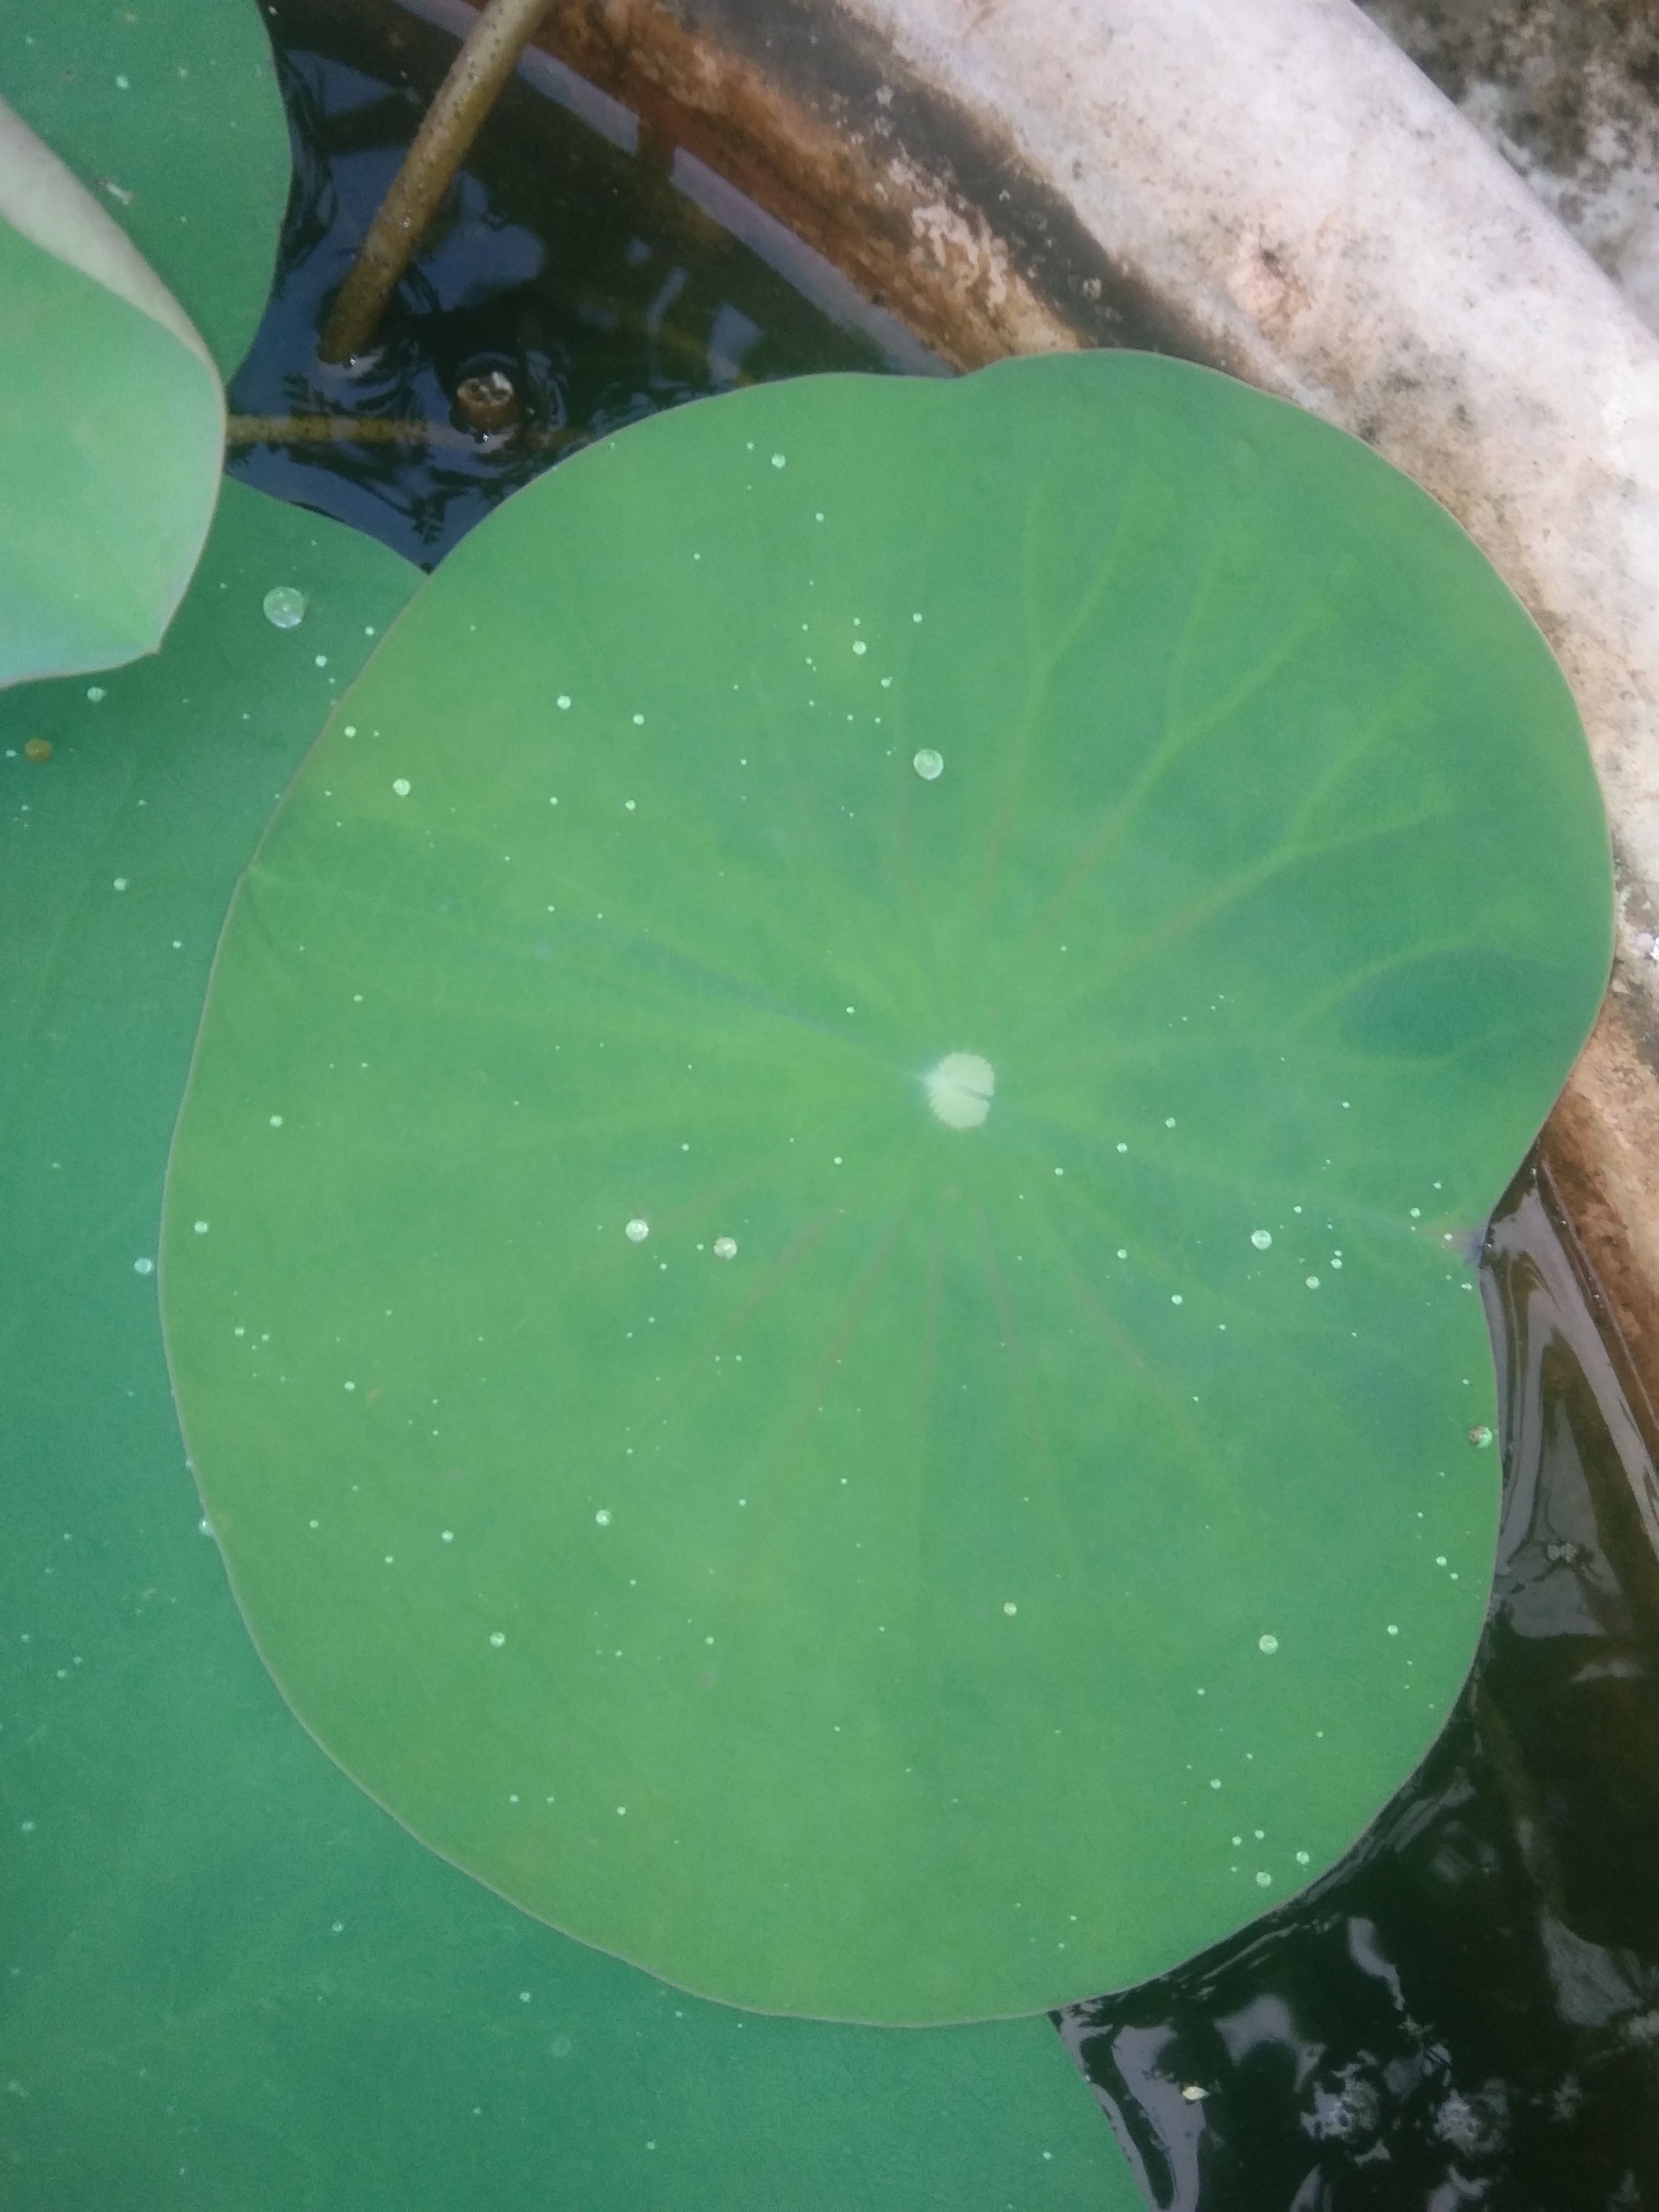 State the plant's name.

lotus
